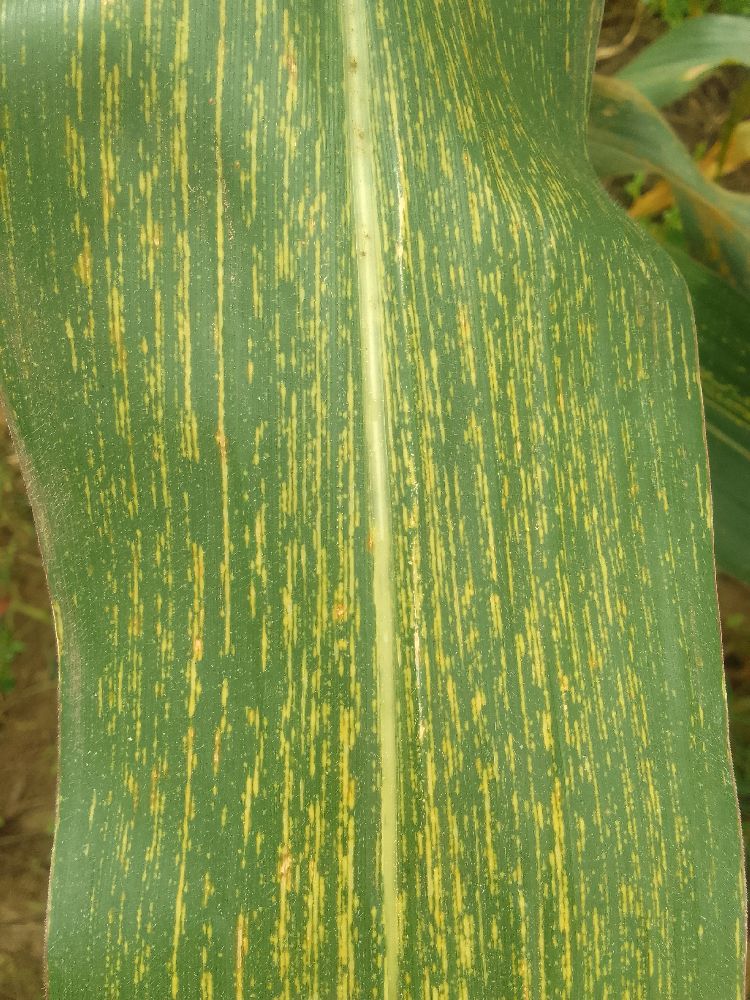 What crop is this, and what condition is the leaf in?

maize, maize streak virus
